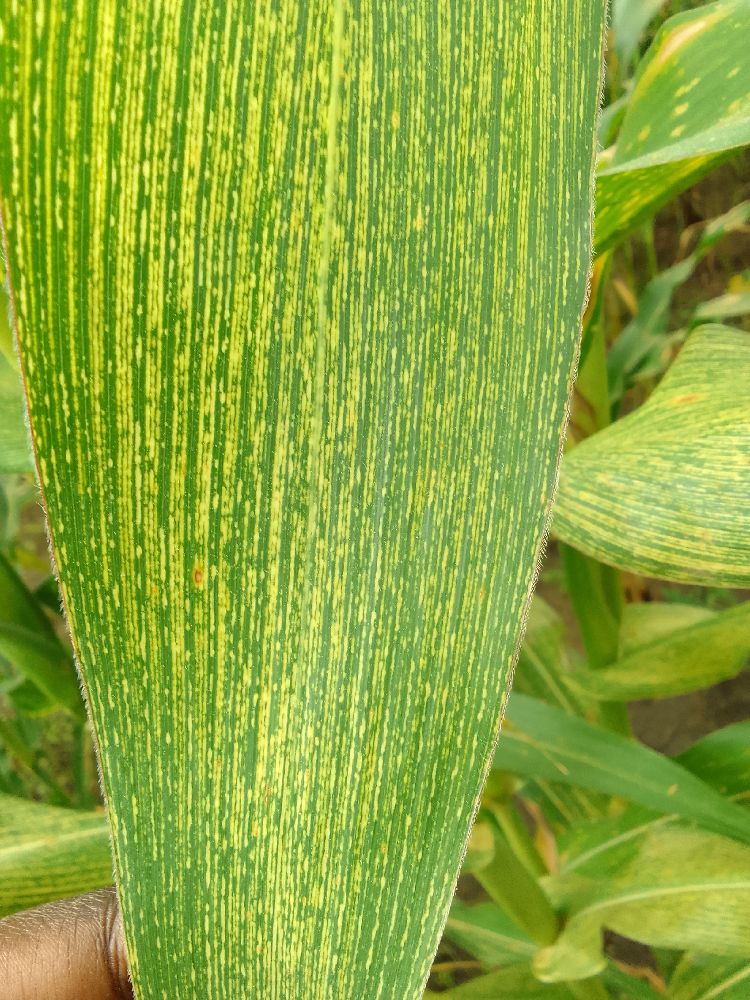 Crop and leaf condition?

maize, maize streak virus
